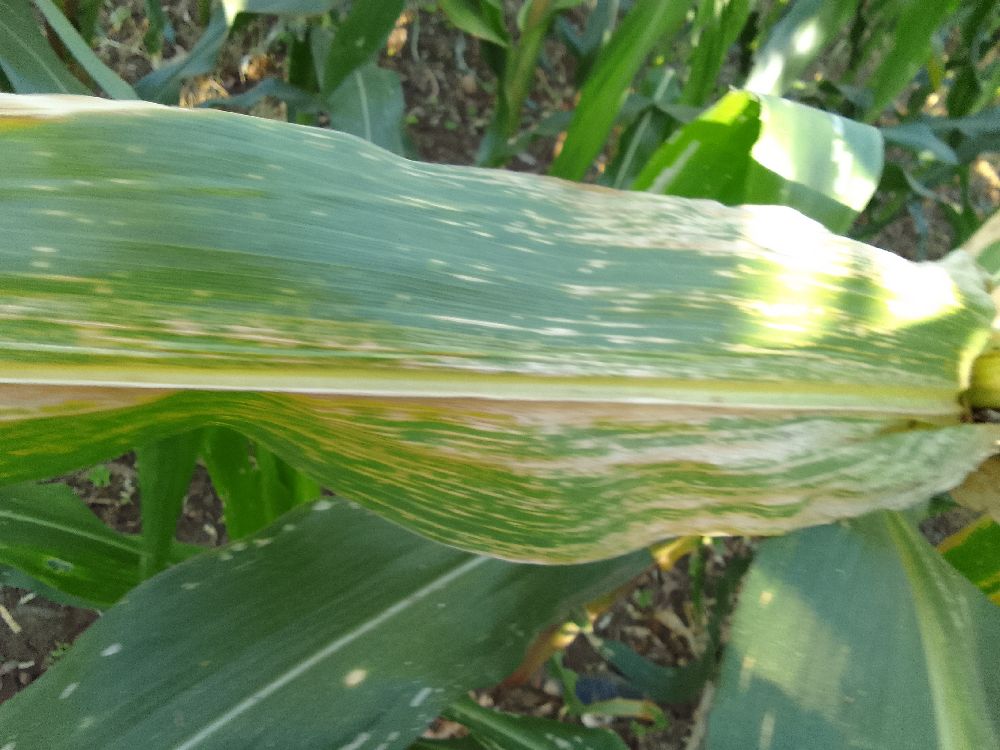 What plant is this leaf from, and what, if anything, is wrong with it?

maize, maize lethal necrosis
